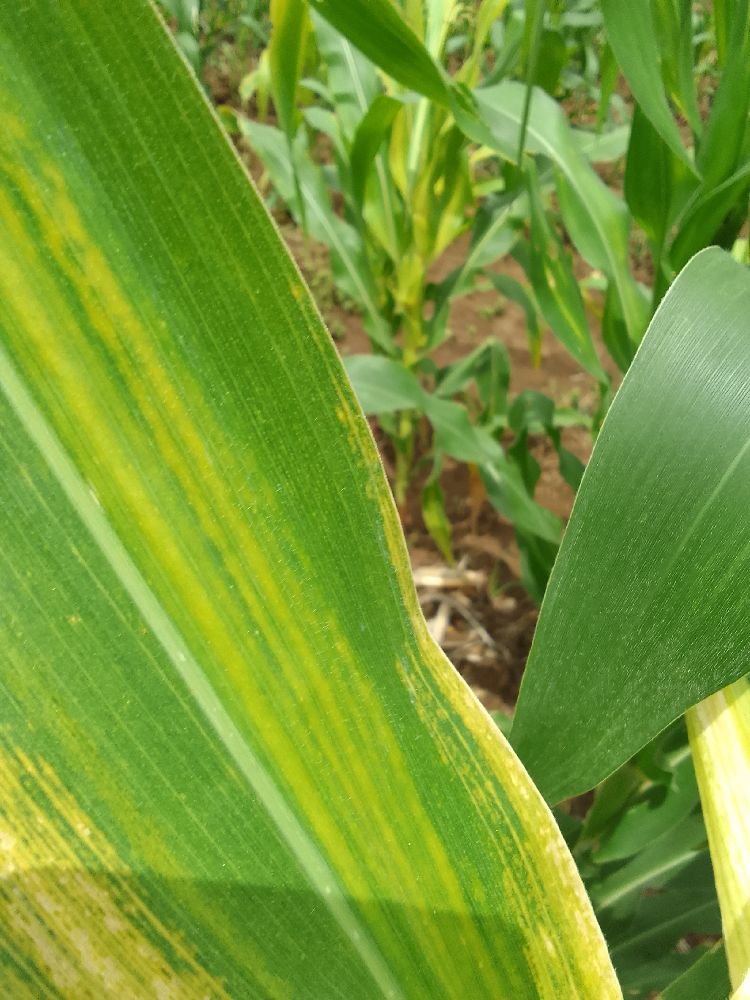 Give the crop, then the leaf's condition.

maize, maize lethal necrosis
